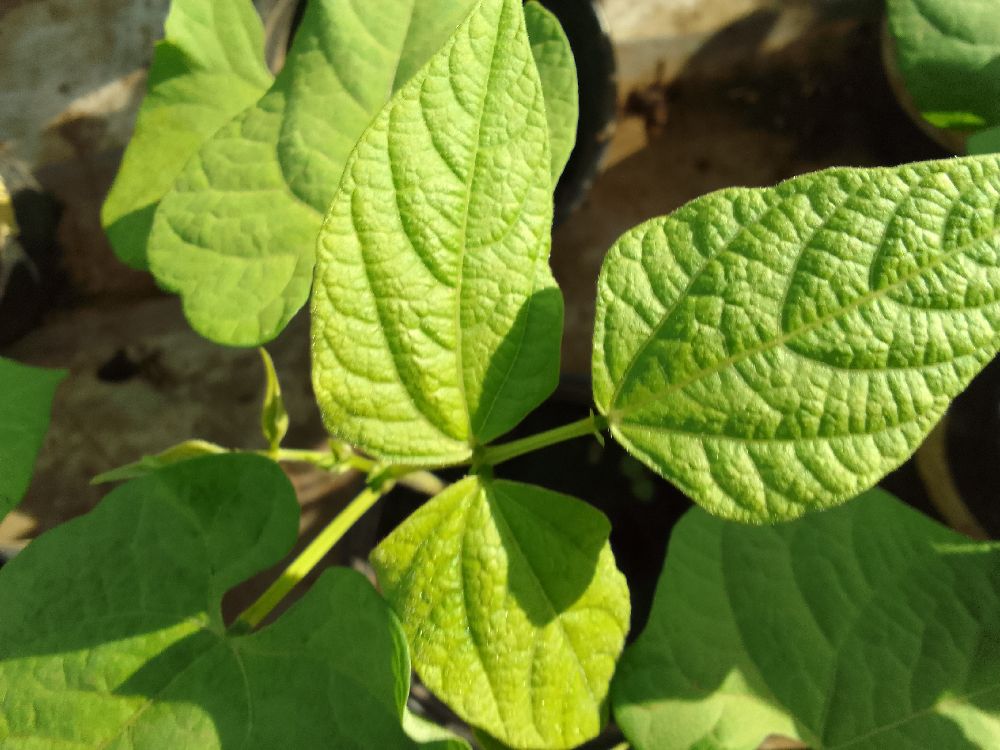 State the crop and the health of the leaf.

common bean, healthy
